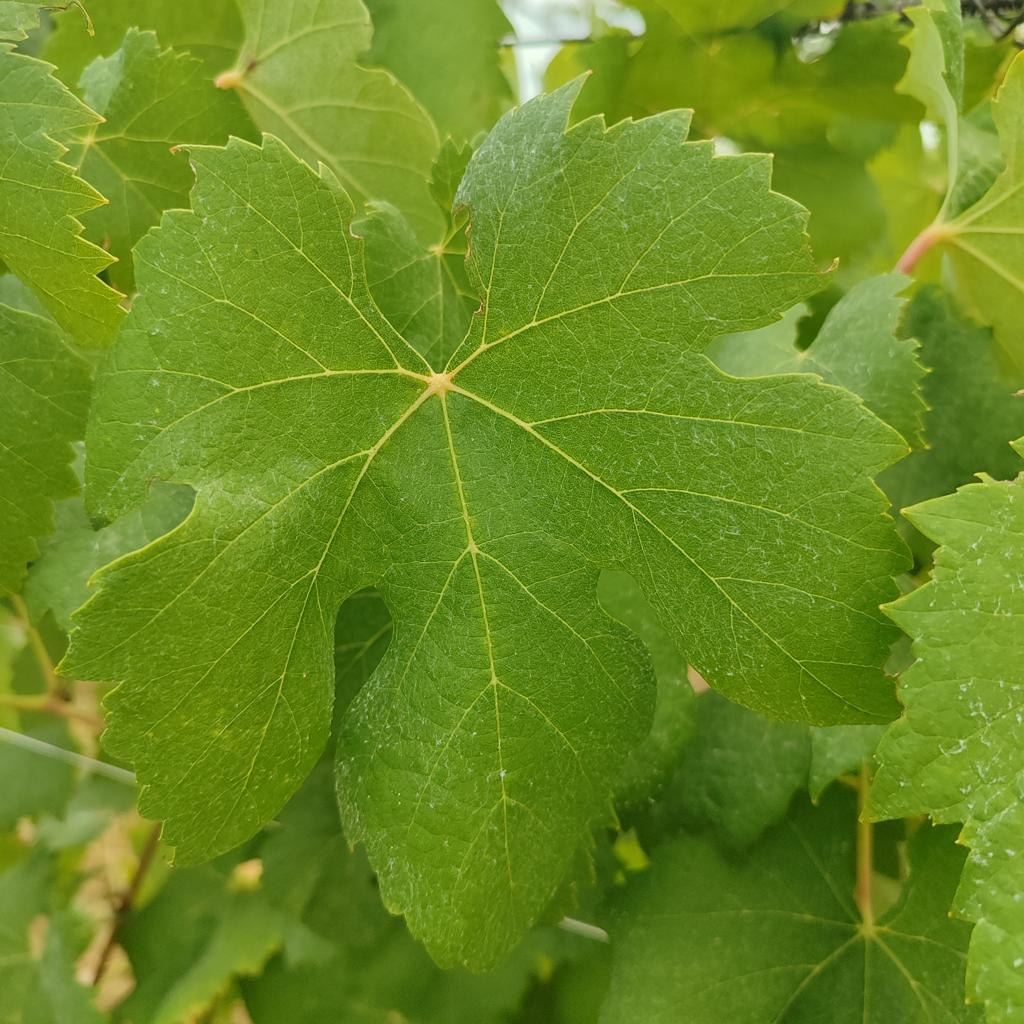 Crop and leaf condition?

grapevine, healthy
